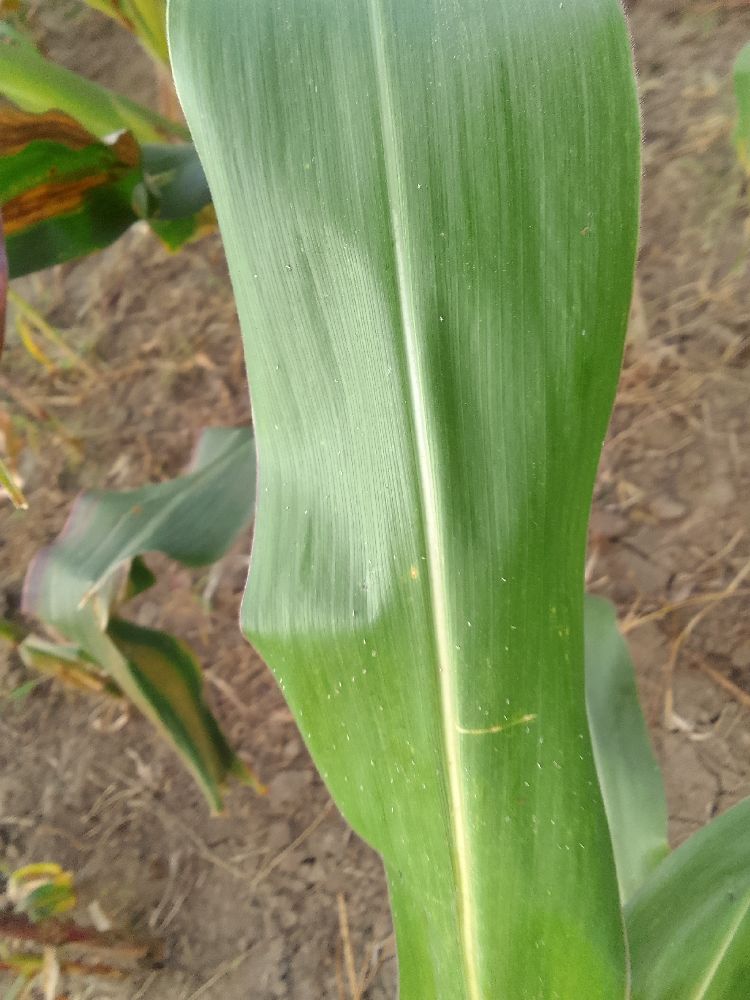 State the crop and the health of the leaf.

maize, healthy
